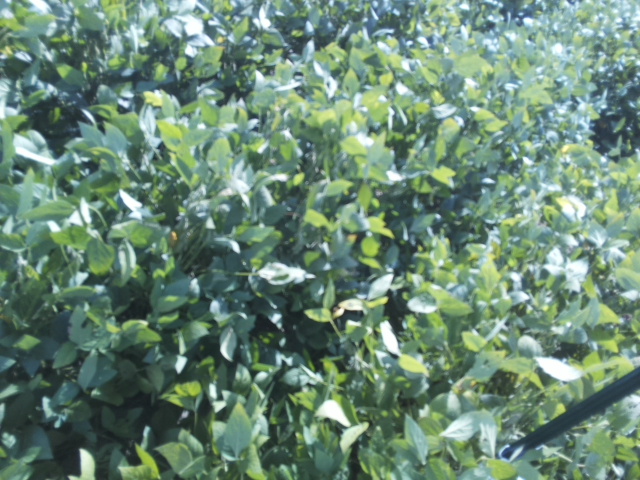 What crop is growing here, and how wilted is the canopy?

soybean, slight leaflet or petiole turgor loss in upper canopy
